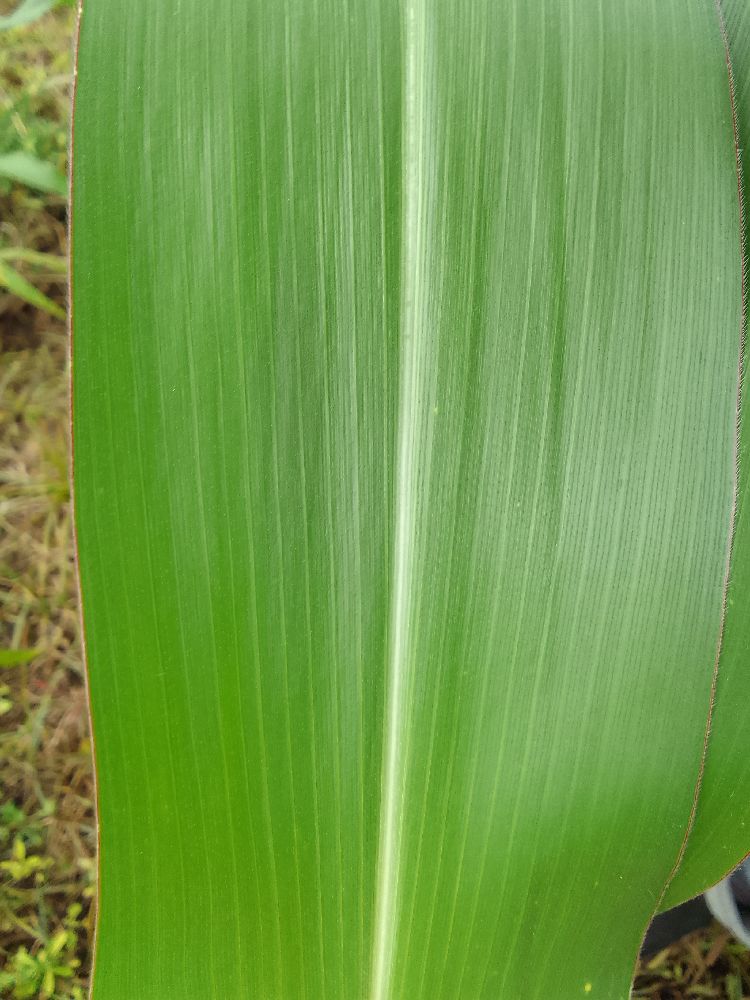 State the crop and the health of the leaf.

maize, healthy
